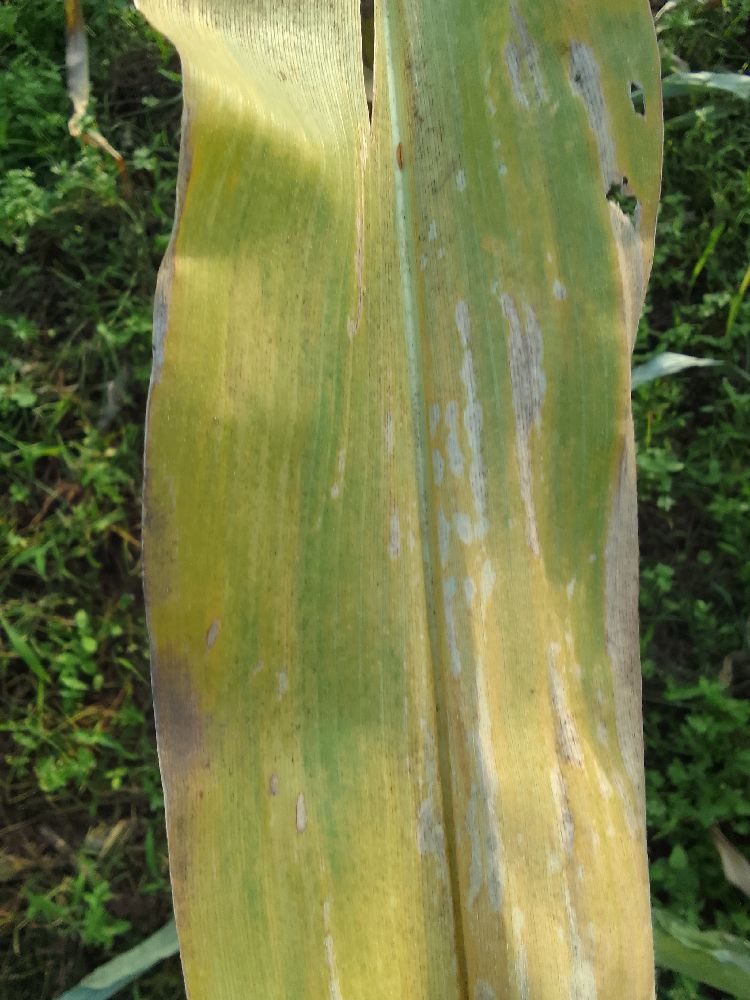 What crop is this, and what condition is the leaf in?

maize, maize lethal necrosis
